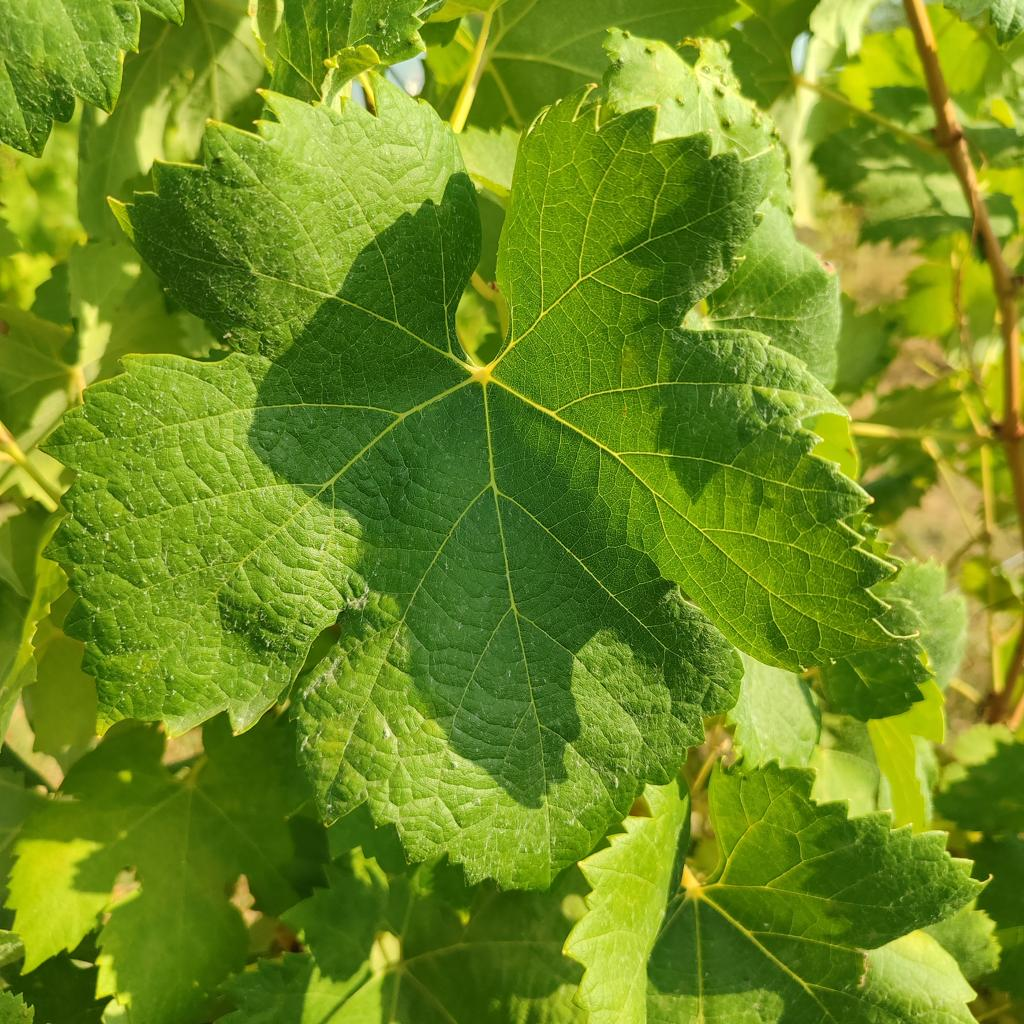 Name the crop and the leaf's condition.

grapevine, healthy
